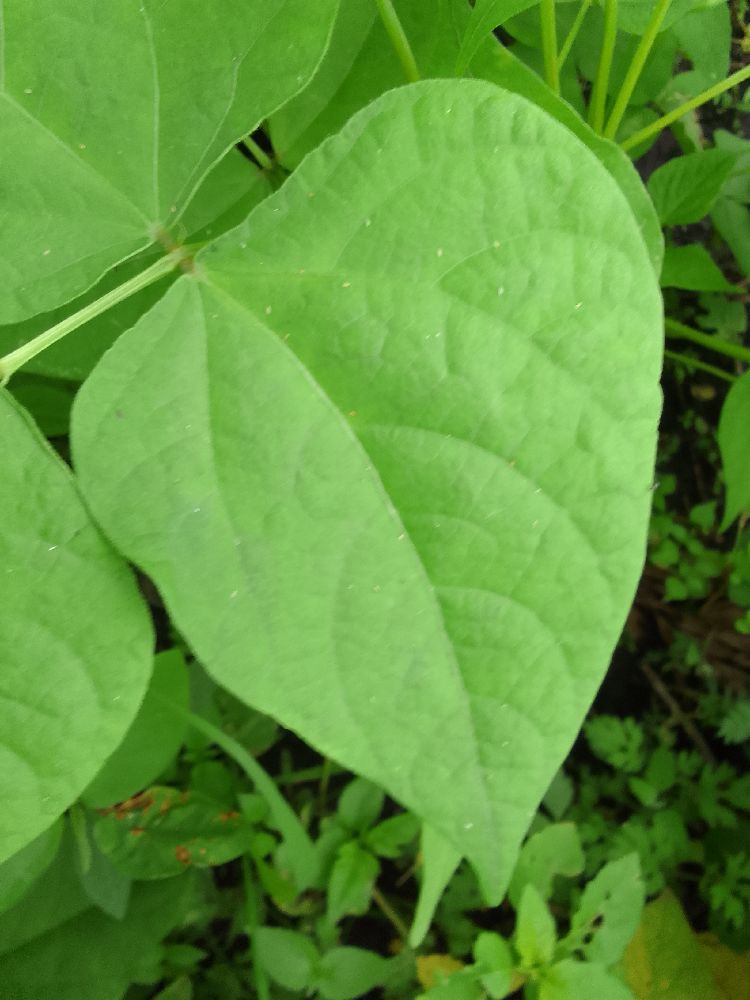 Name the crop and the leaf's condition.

common bean, healthy
